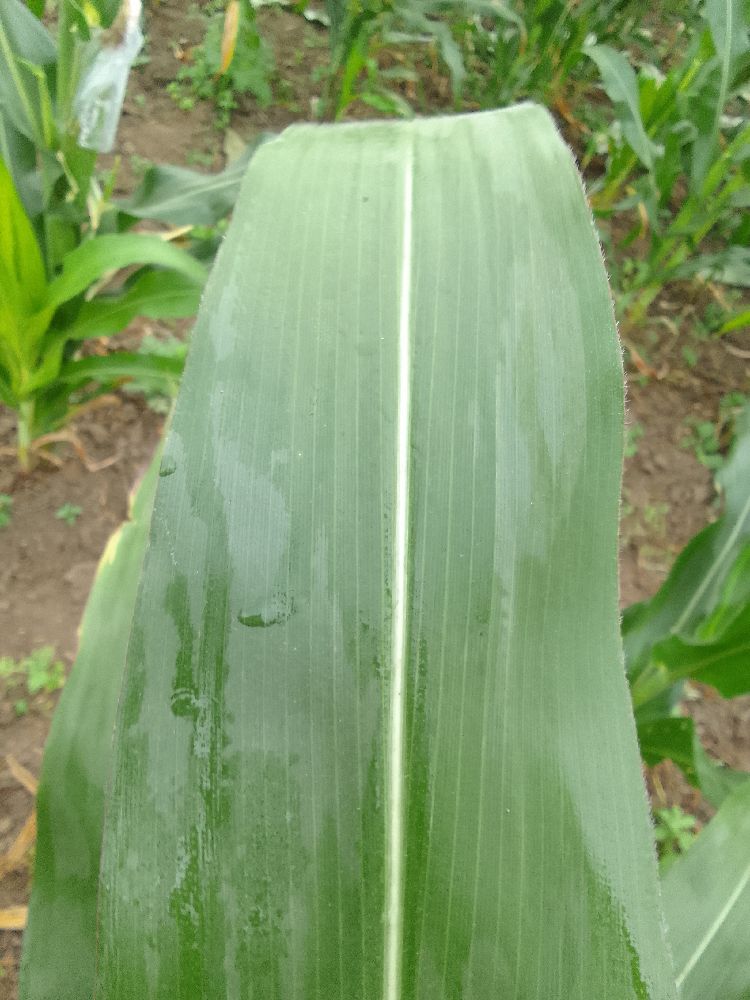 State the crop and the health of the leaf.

maize, healthy
